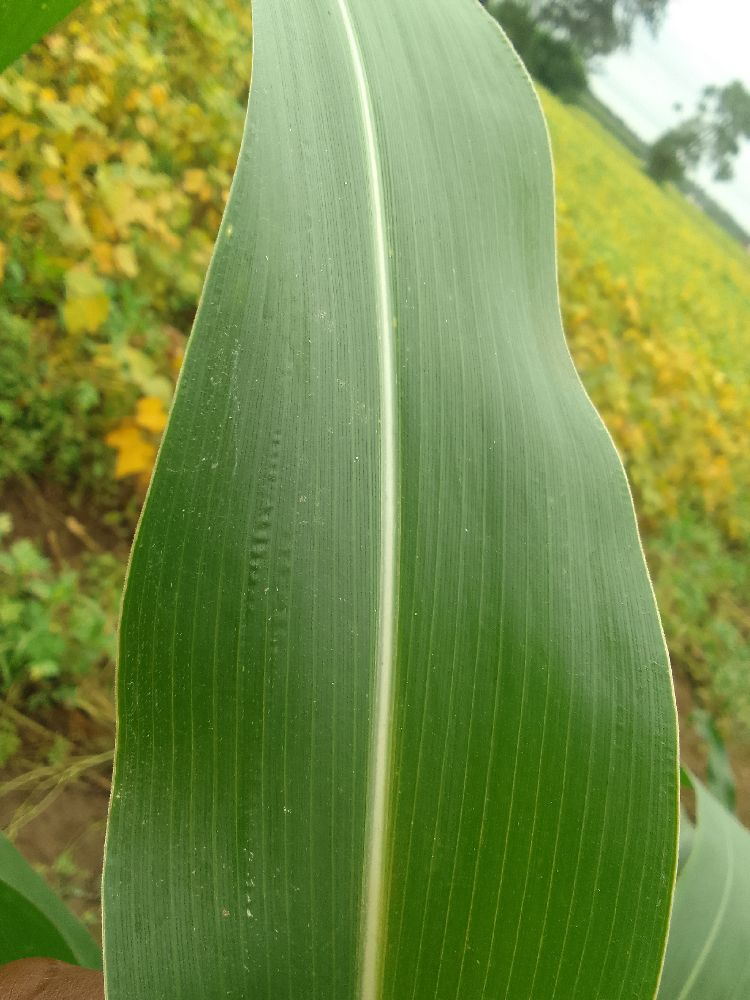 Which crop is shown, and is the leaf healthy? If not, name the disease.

maize, healthy
